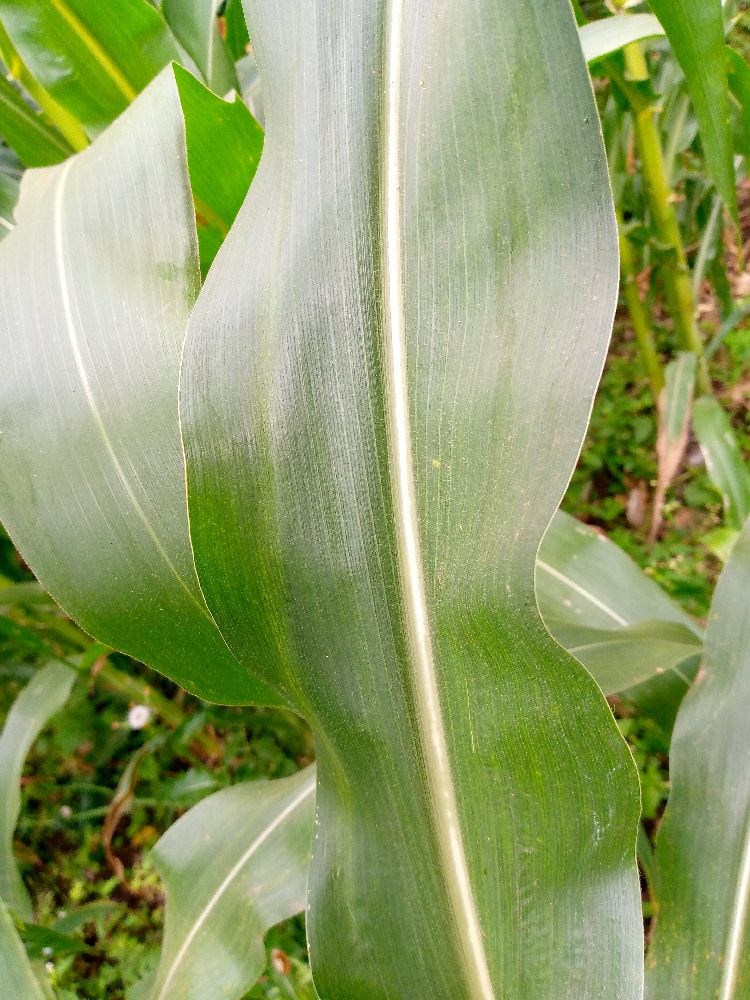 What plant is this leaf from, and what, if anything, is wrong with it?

maize, healthy
